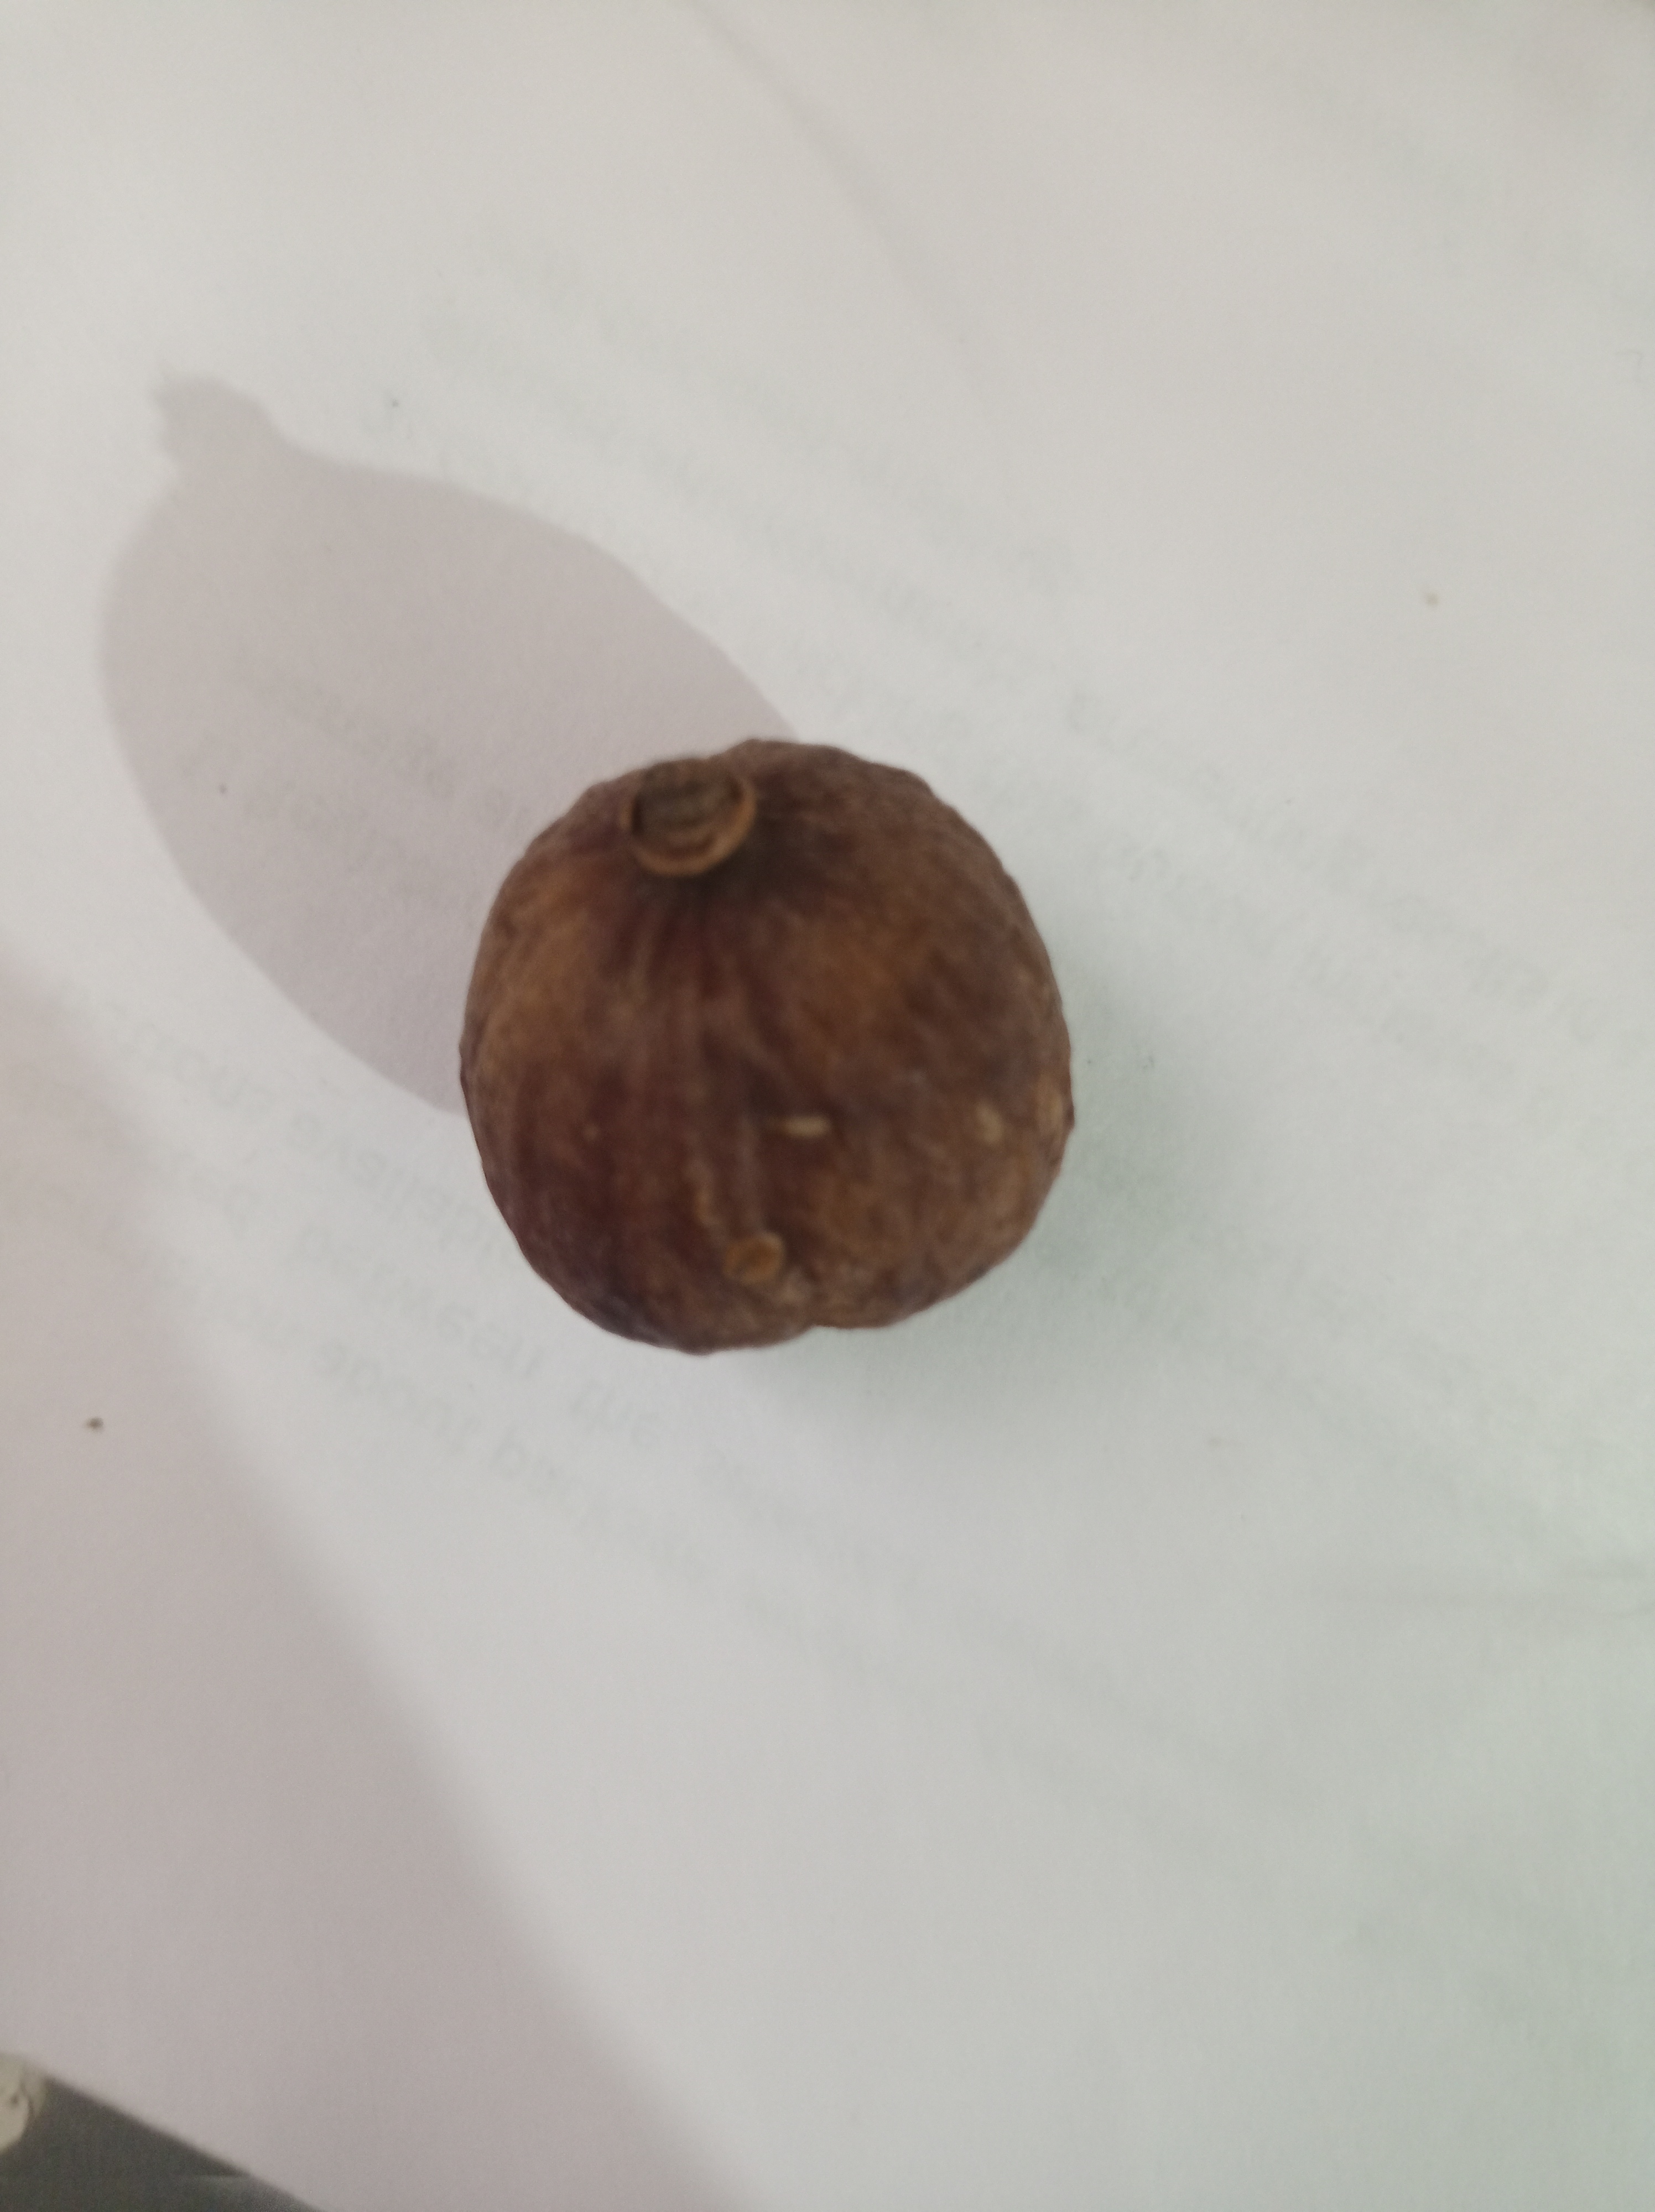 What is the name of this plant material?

madanphal
